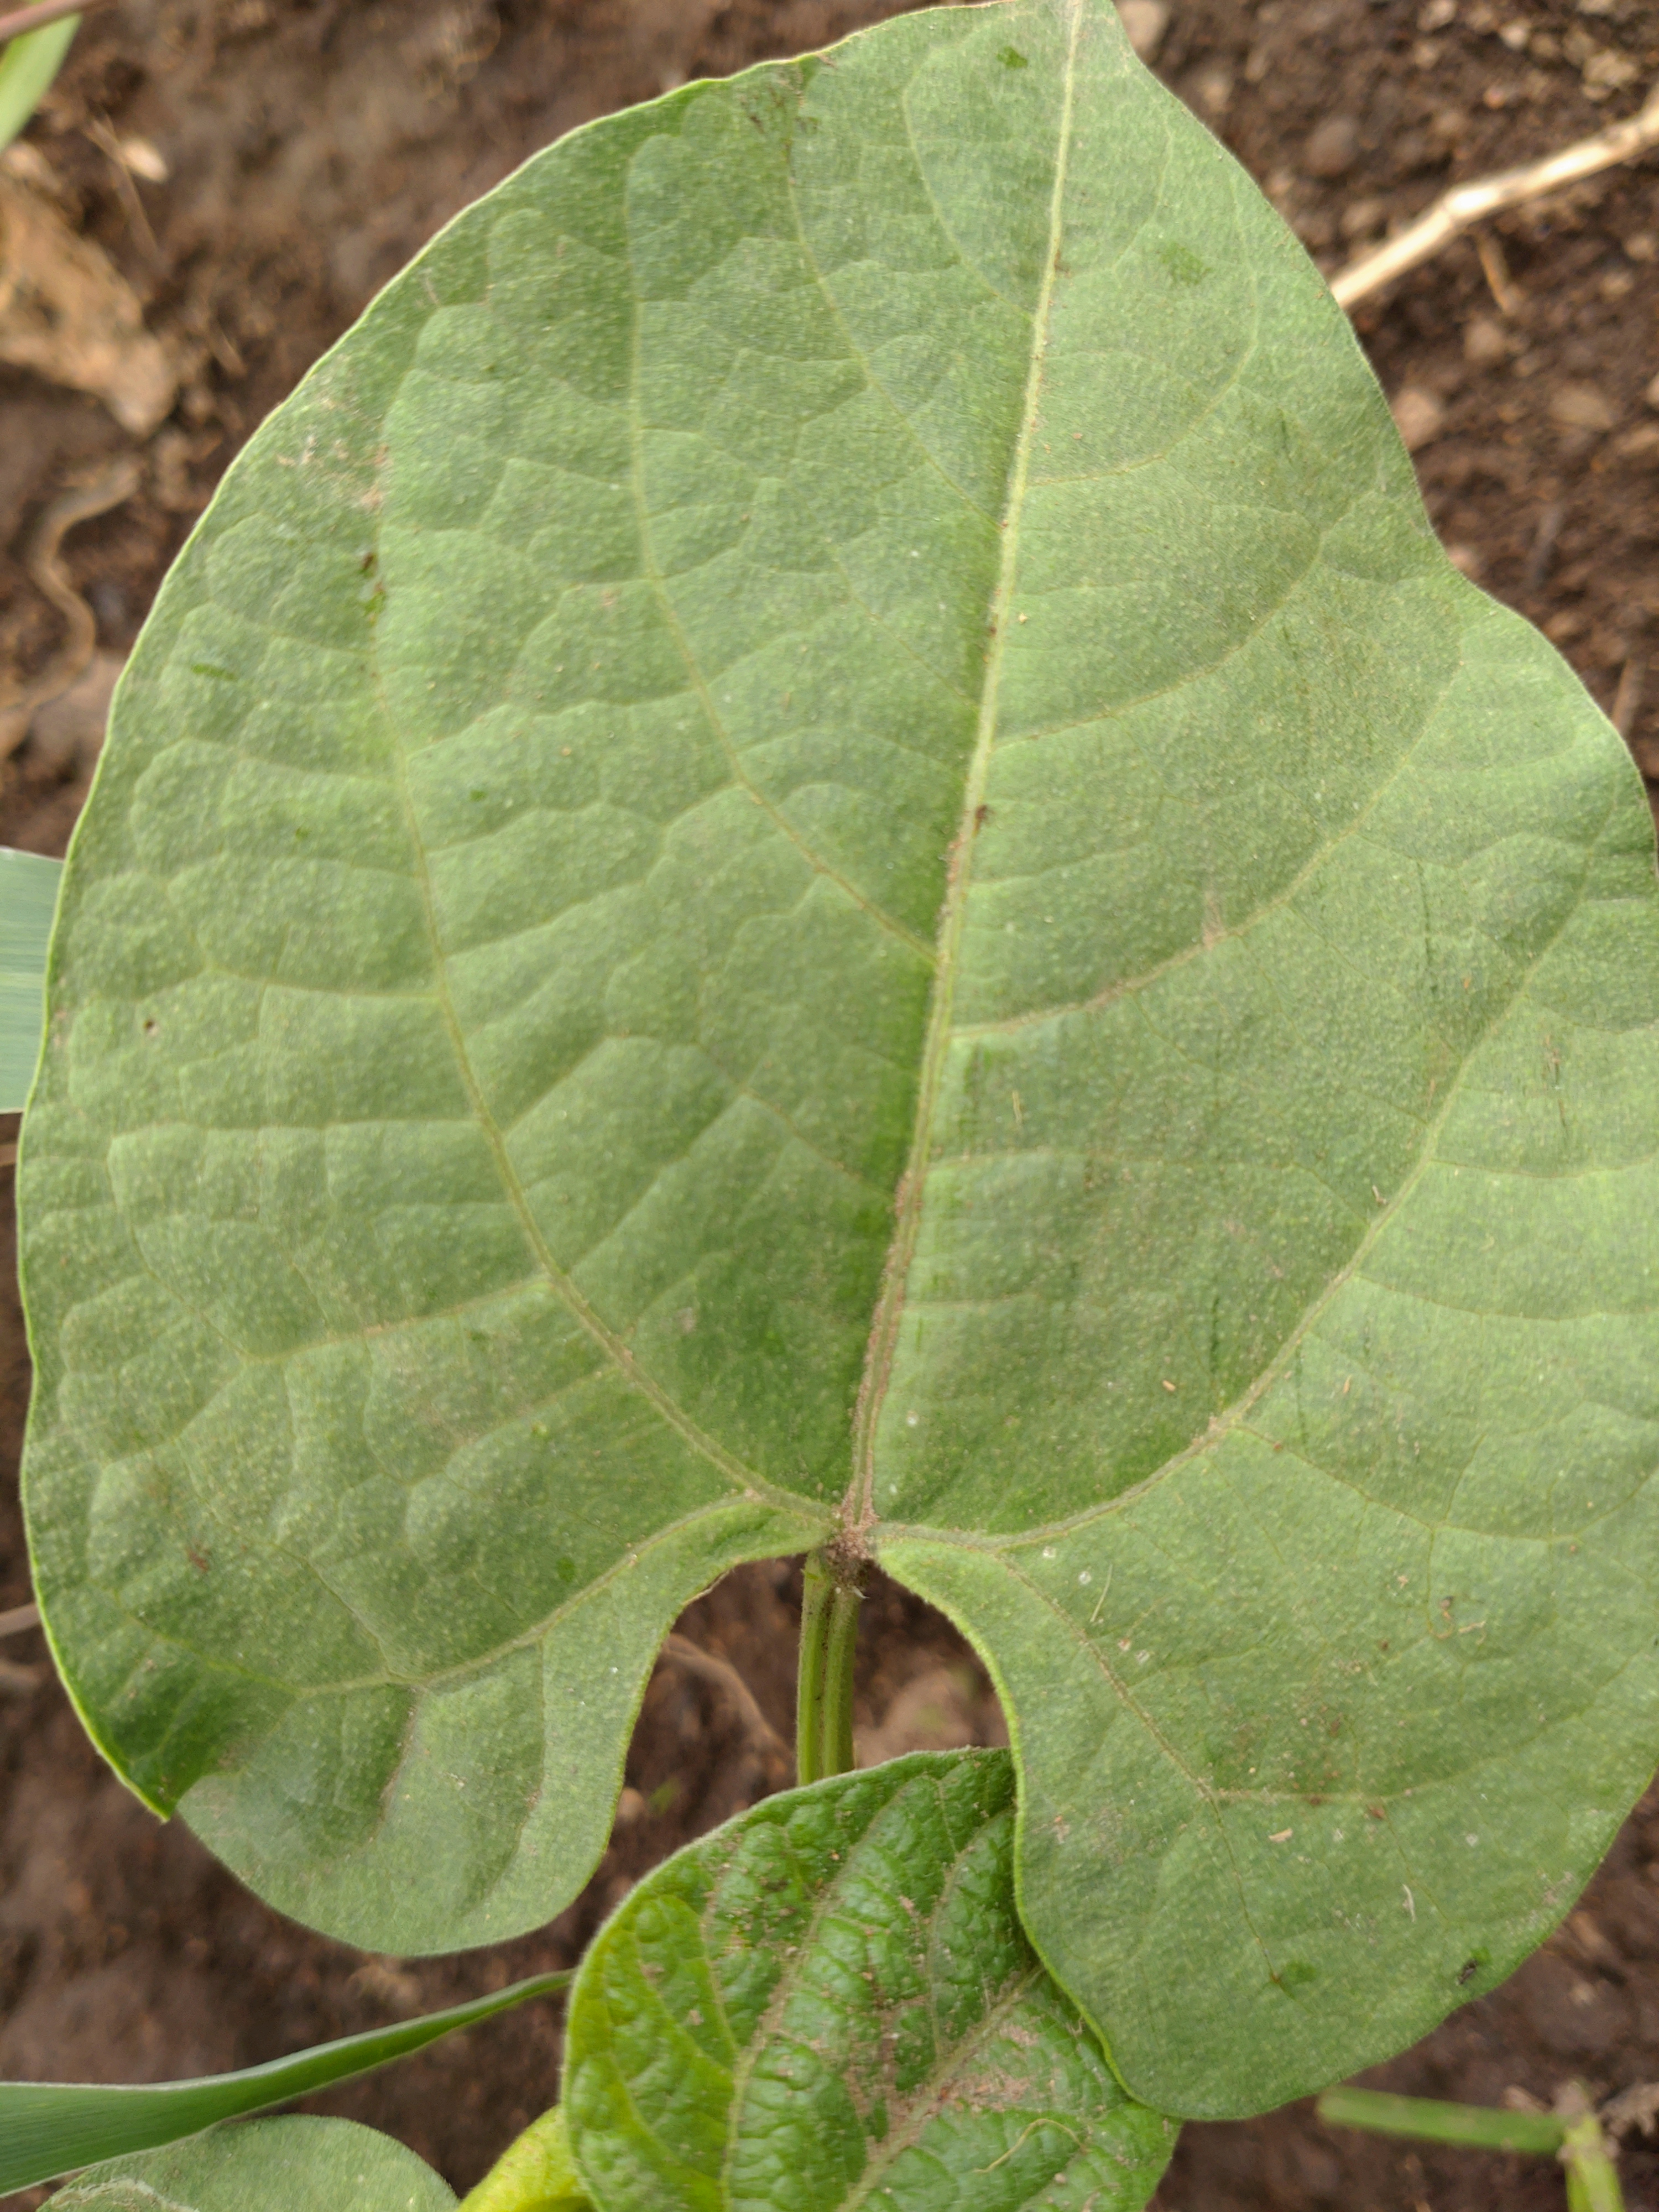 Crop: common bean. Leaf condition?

healthy
